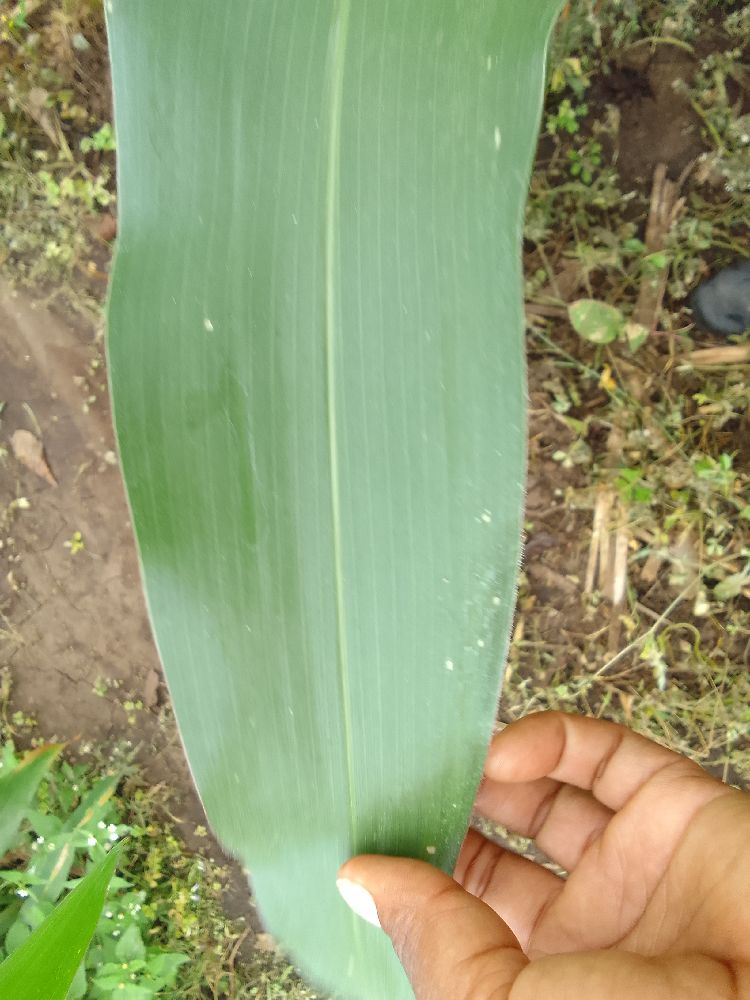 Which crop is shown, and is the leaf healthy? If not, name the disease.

maize, healthy
